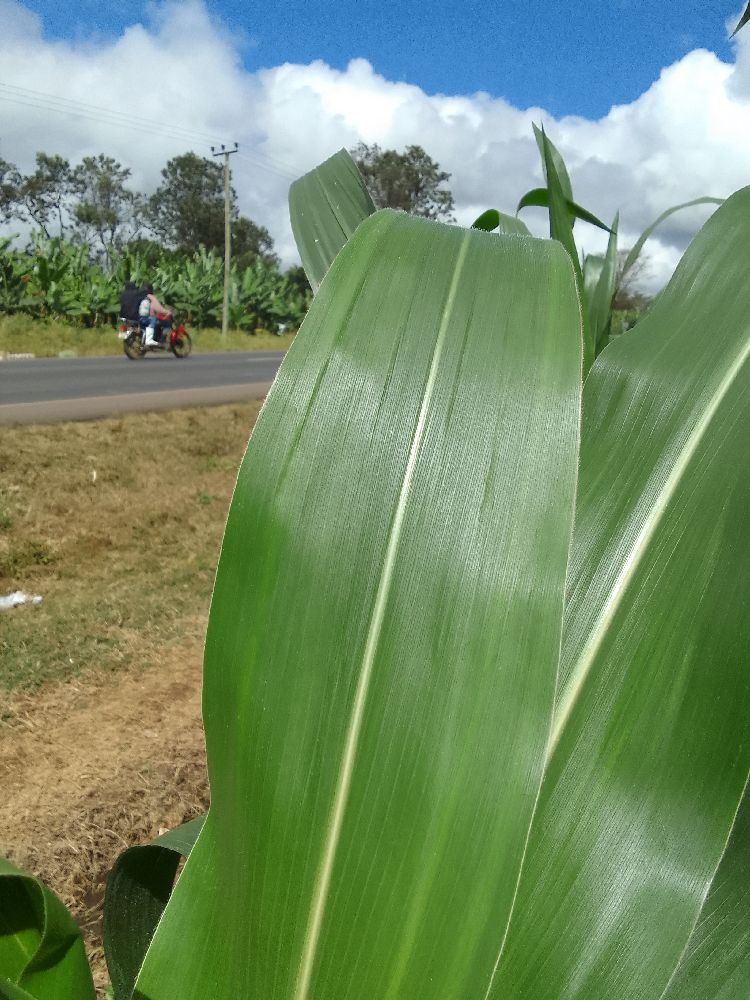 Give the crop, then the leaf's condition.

maize, healthy
